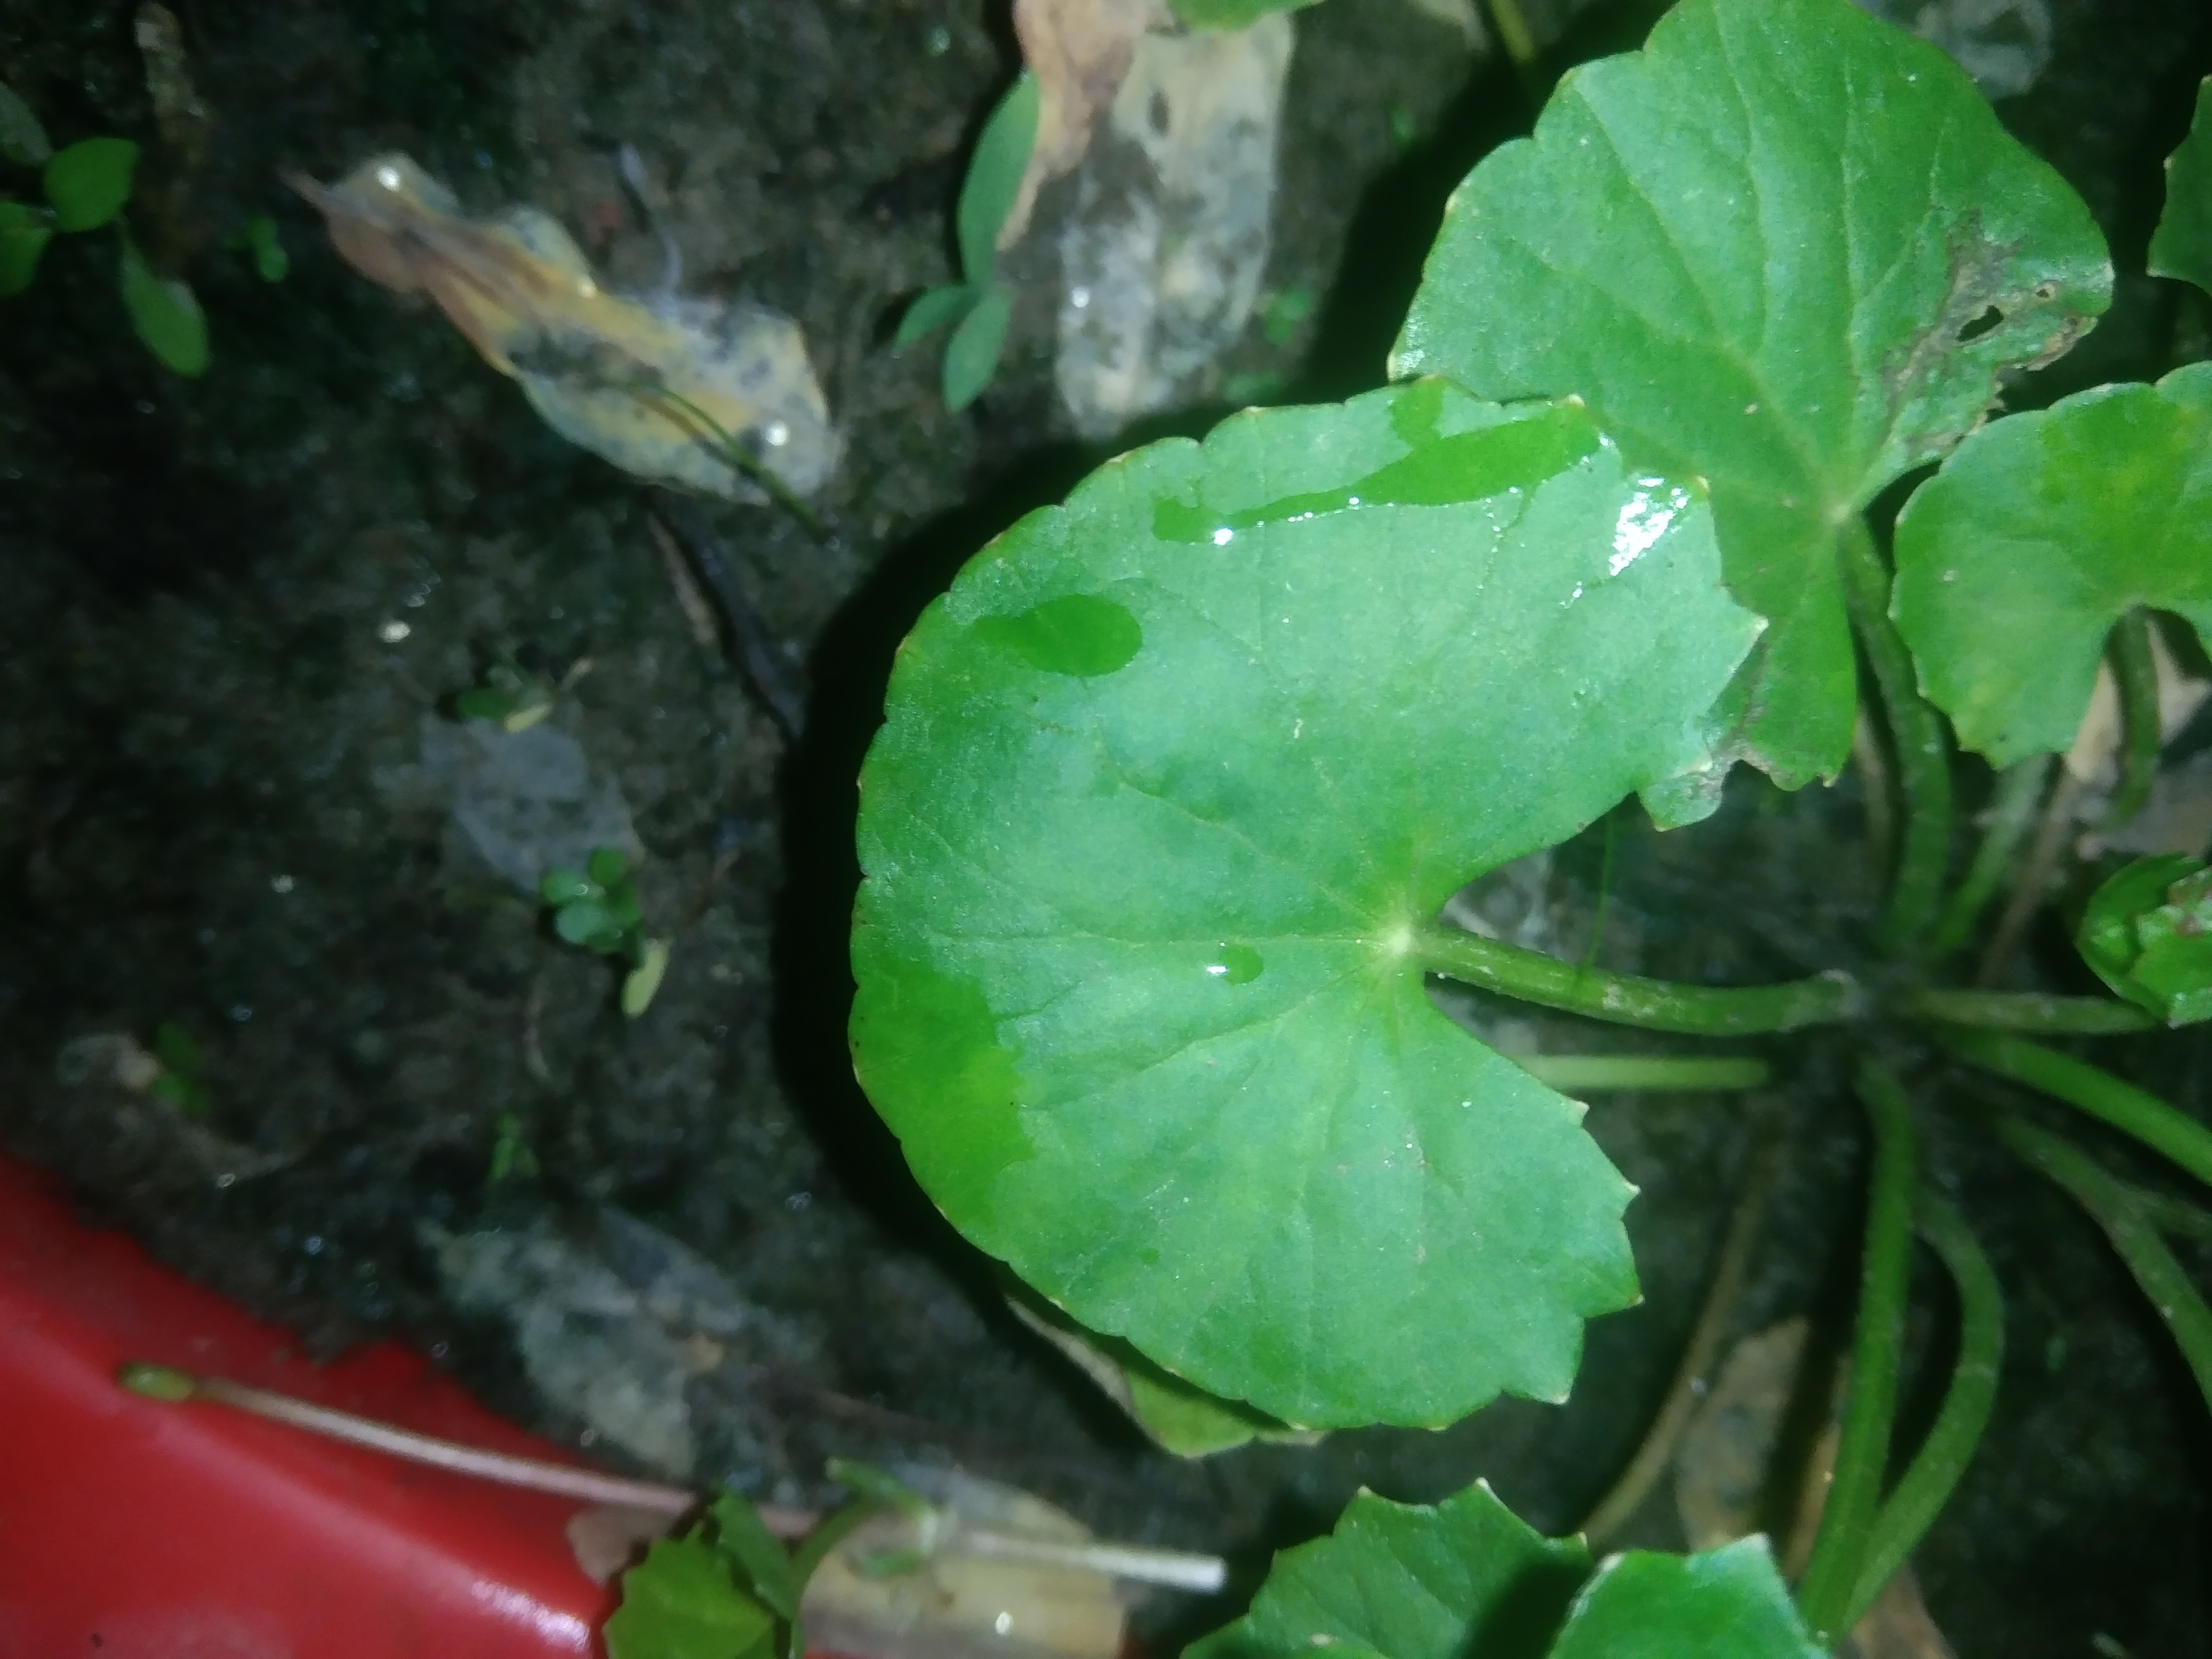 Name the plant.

thankuni
